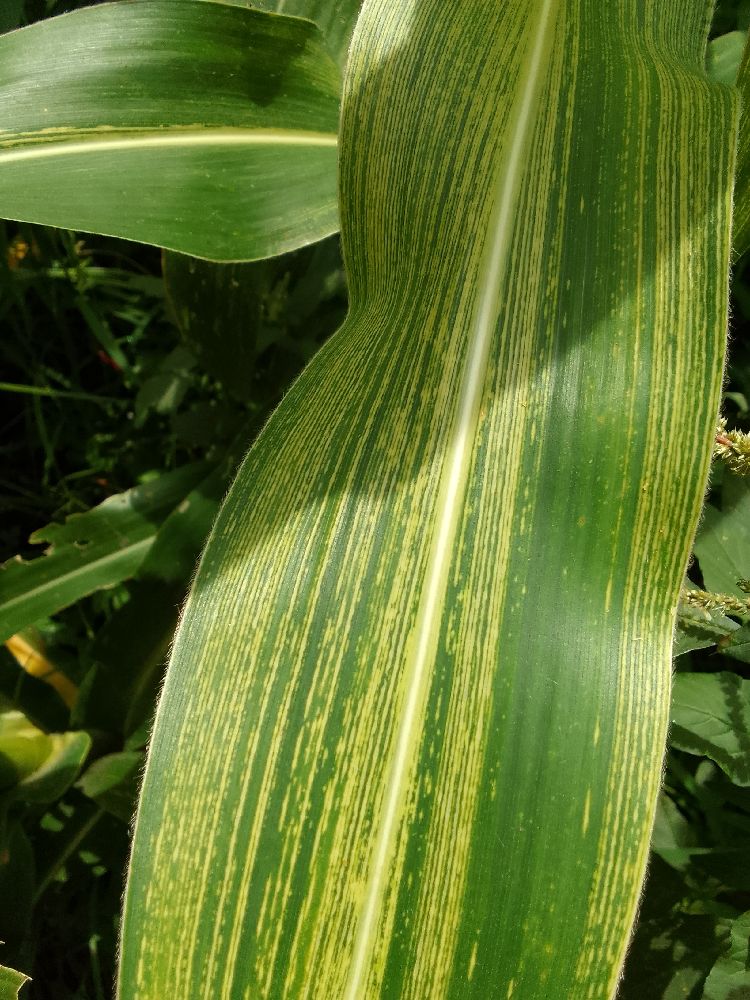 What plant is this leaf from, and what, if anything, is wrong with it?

maize, maize streak virus
